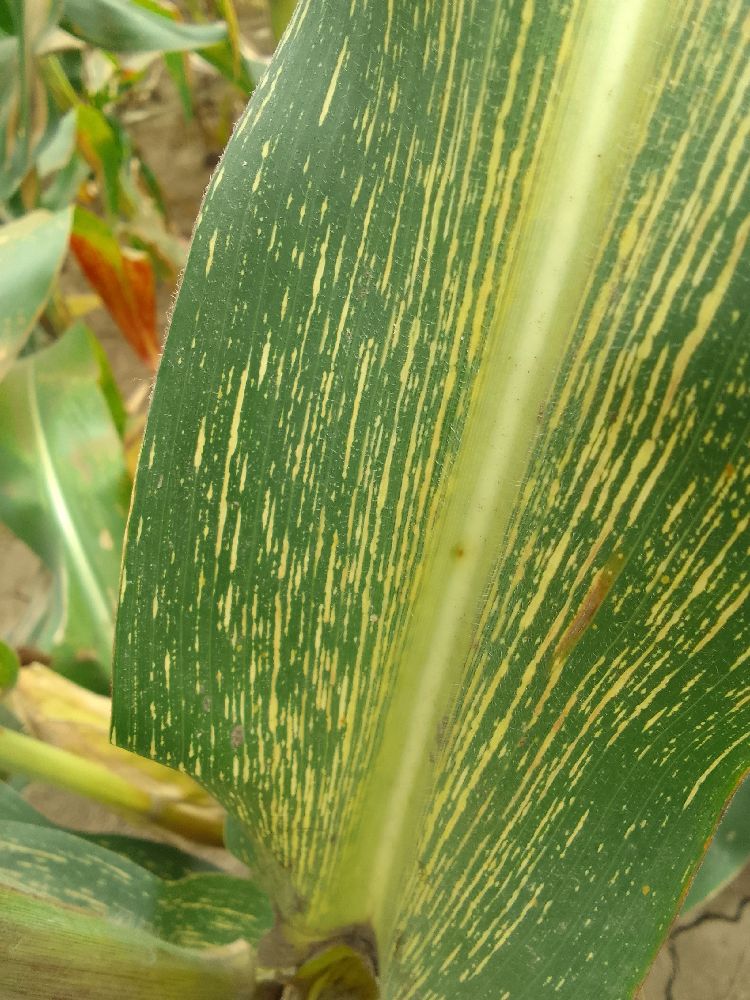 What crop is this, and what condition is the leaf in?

maize, maize streak virus
